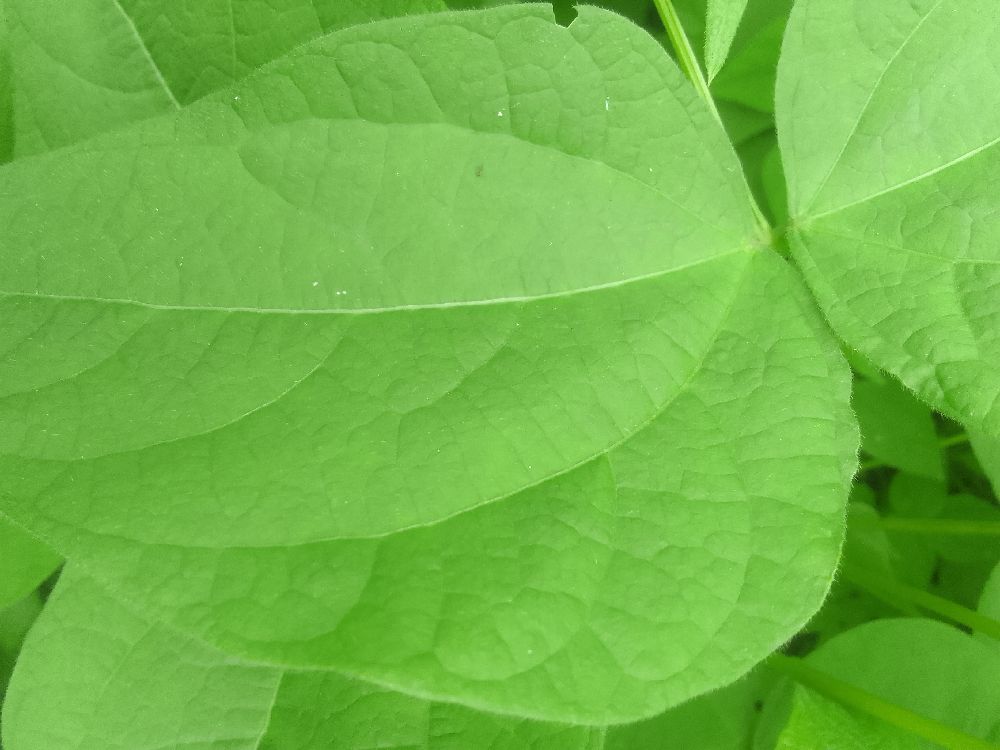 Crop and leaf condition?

common bean, healthy
